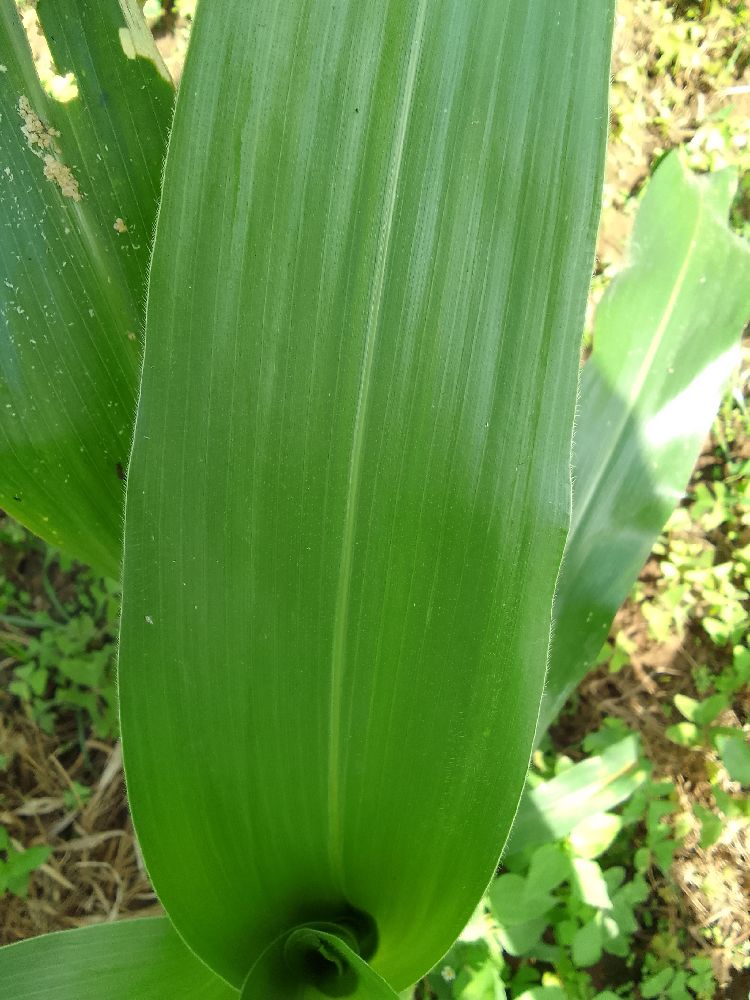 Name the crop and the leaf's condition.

maize, healthy
